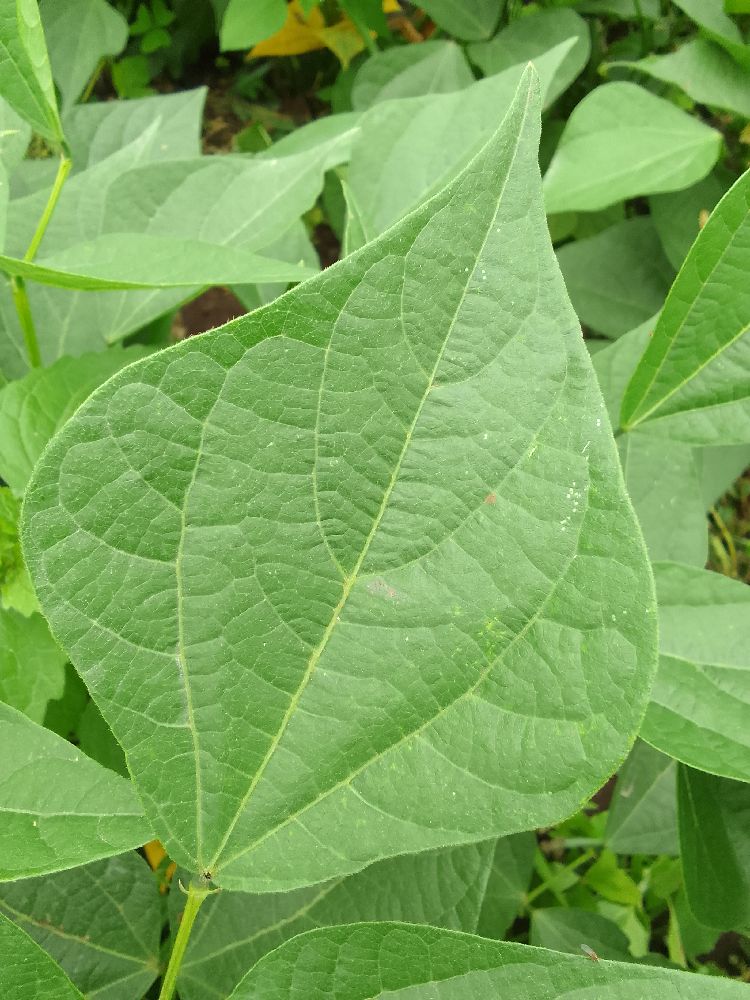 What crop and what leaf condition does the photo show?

common bean, healthy
